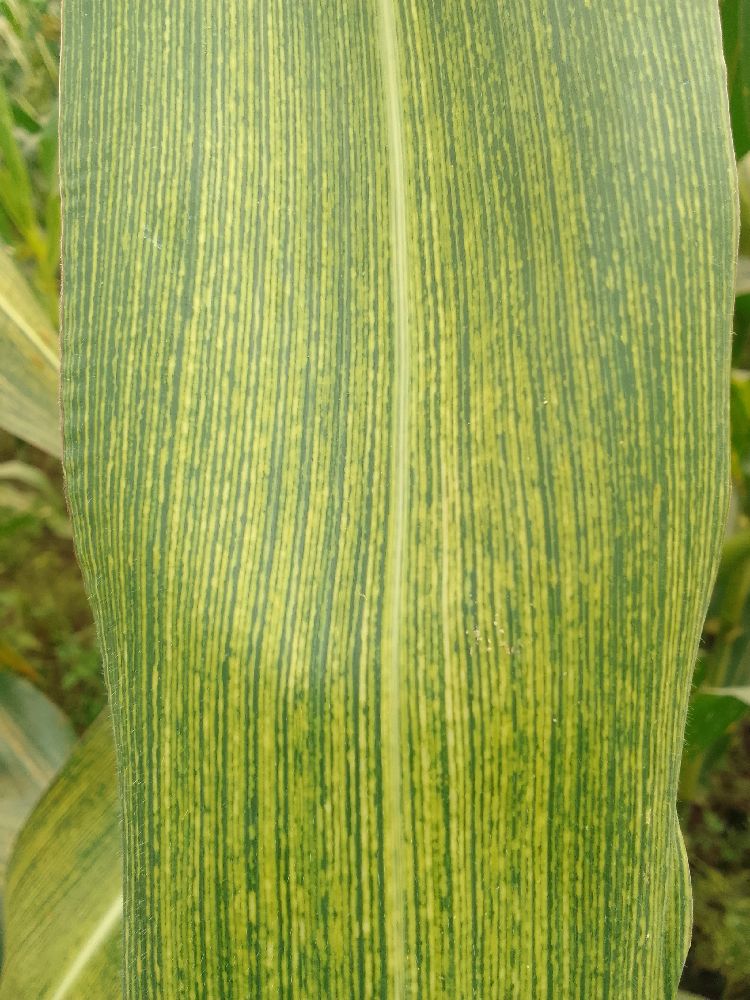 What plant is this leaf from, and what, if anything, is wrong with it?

maize, maize streak virus
